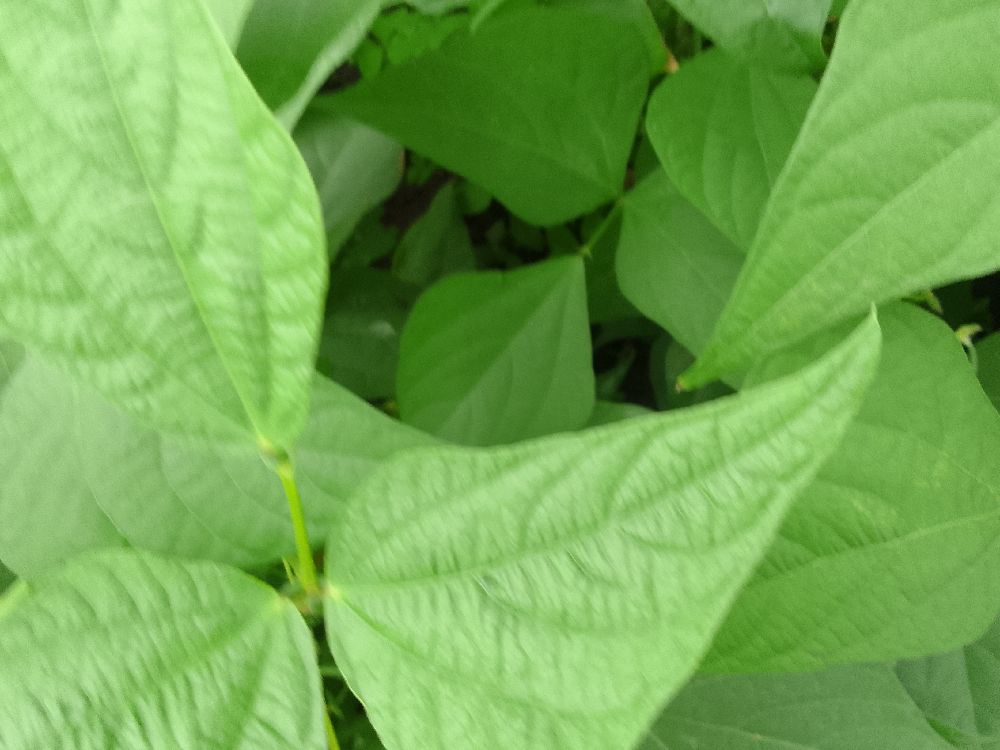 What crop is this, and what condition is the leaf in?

common bean, healthy
